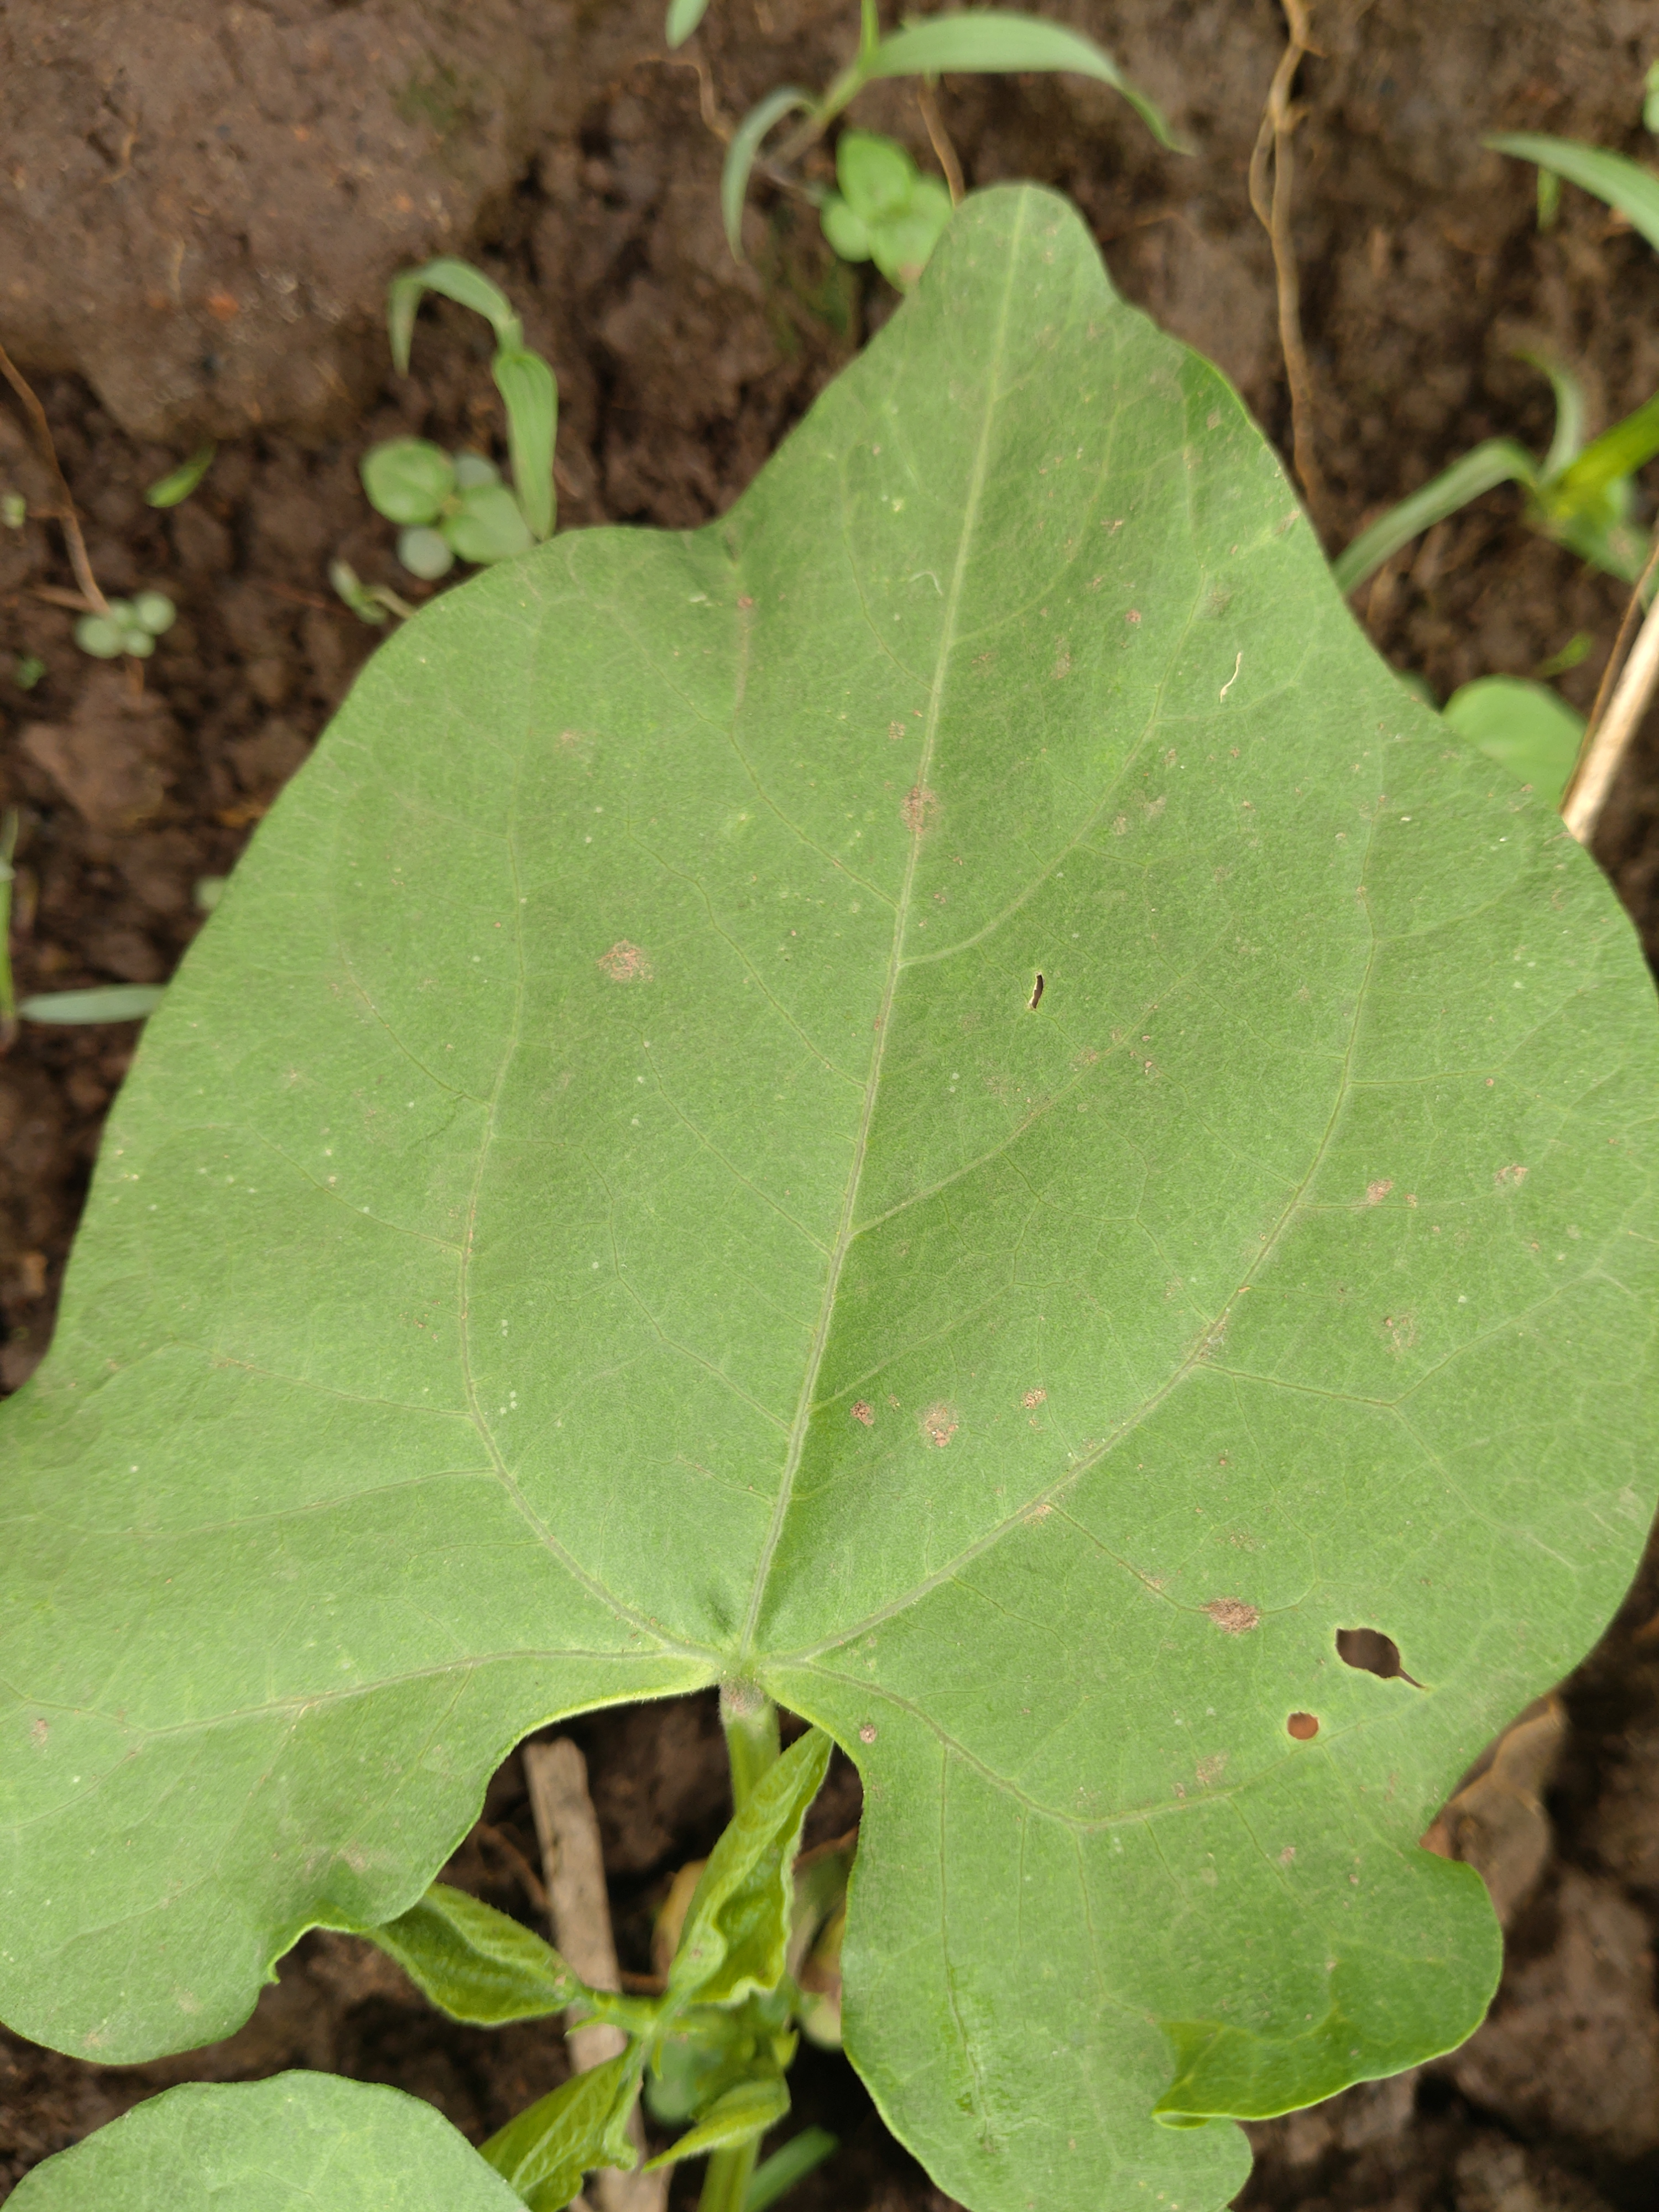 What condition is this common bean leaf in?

healthy
